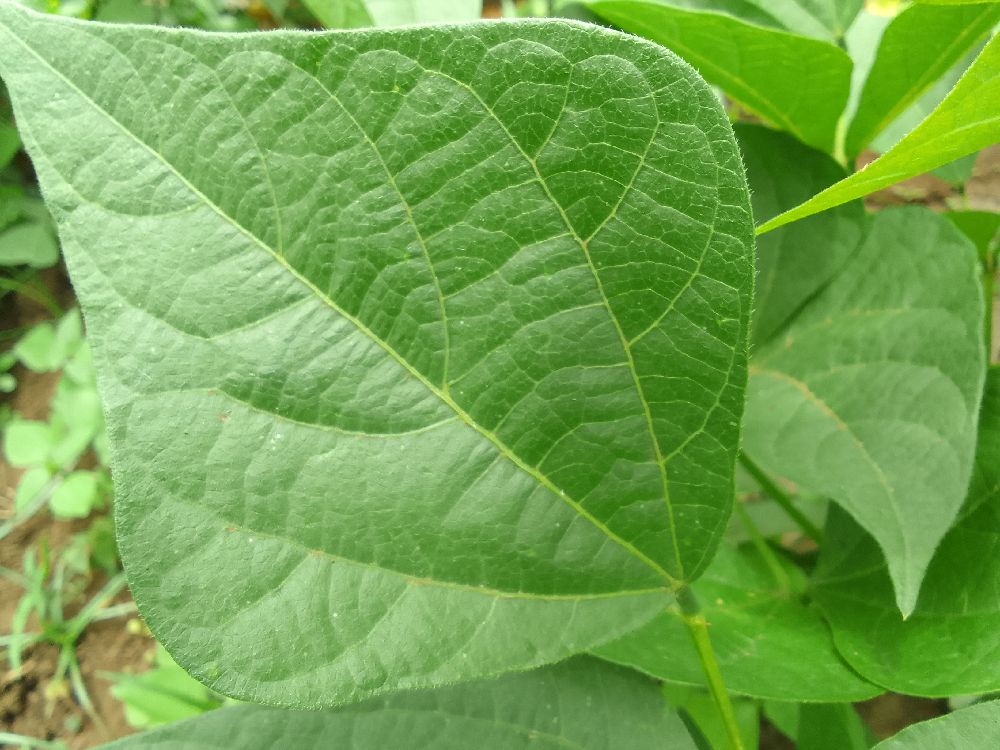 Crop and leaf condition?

common bean, healthy
